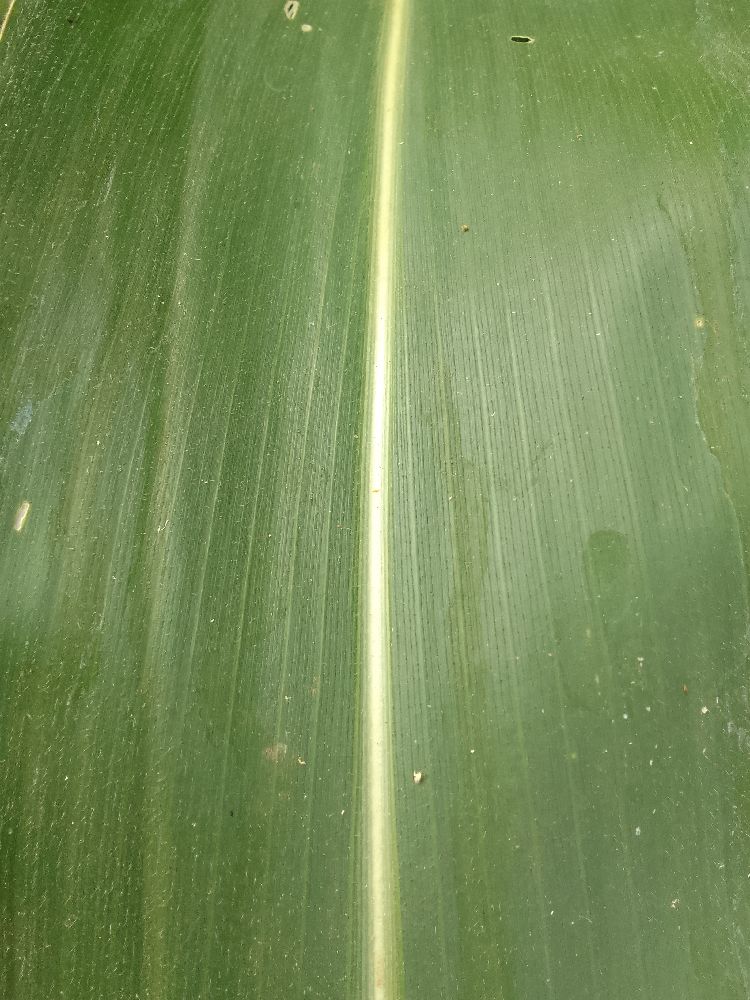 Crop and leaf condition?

maize, healthy
